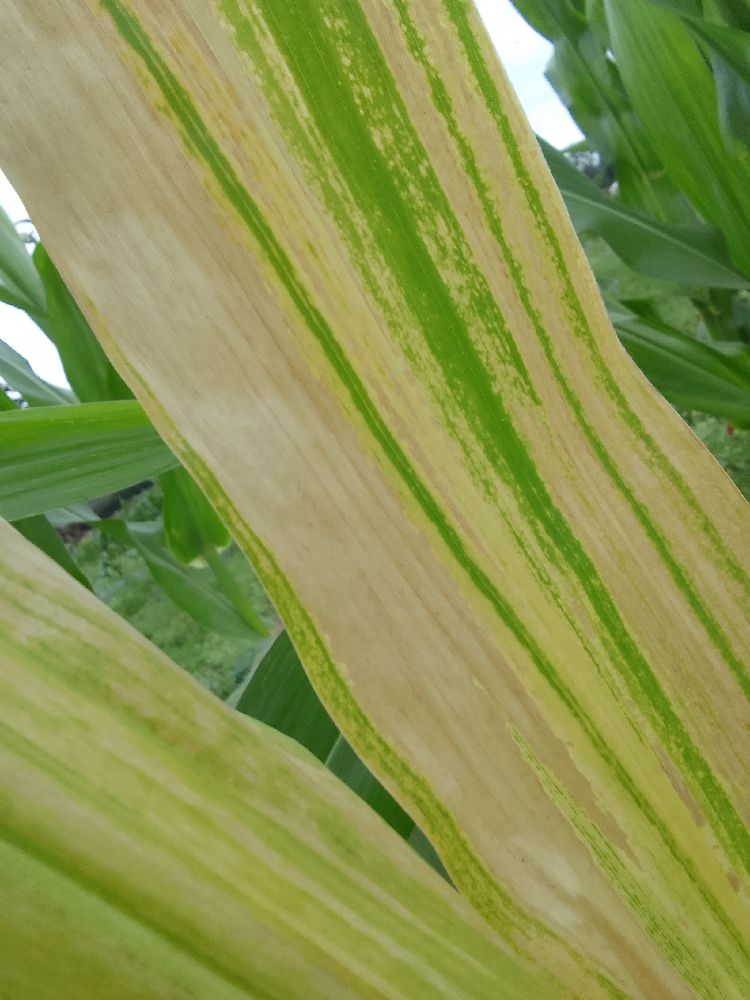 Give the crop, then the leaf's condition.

maize, maize lethal necrosis
